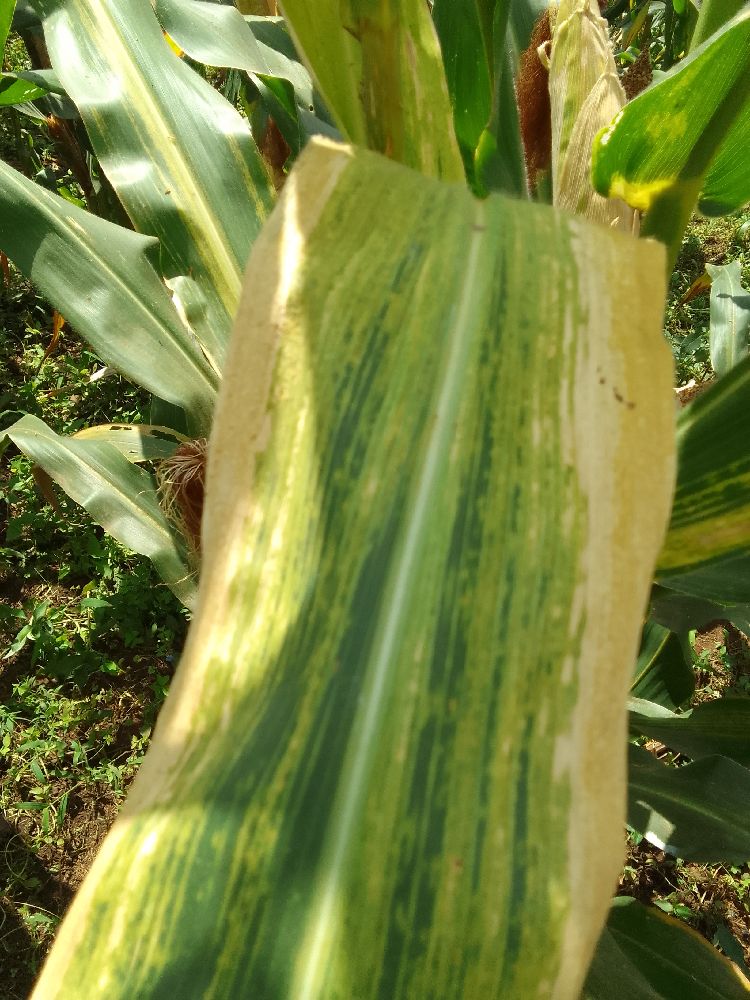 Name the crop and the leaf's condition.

maize, maize lethal necrosis
